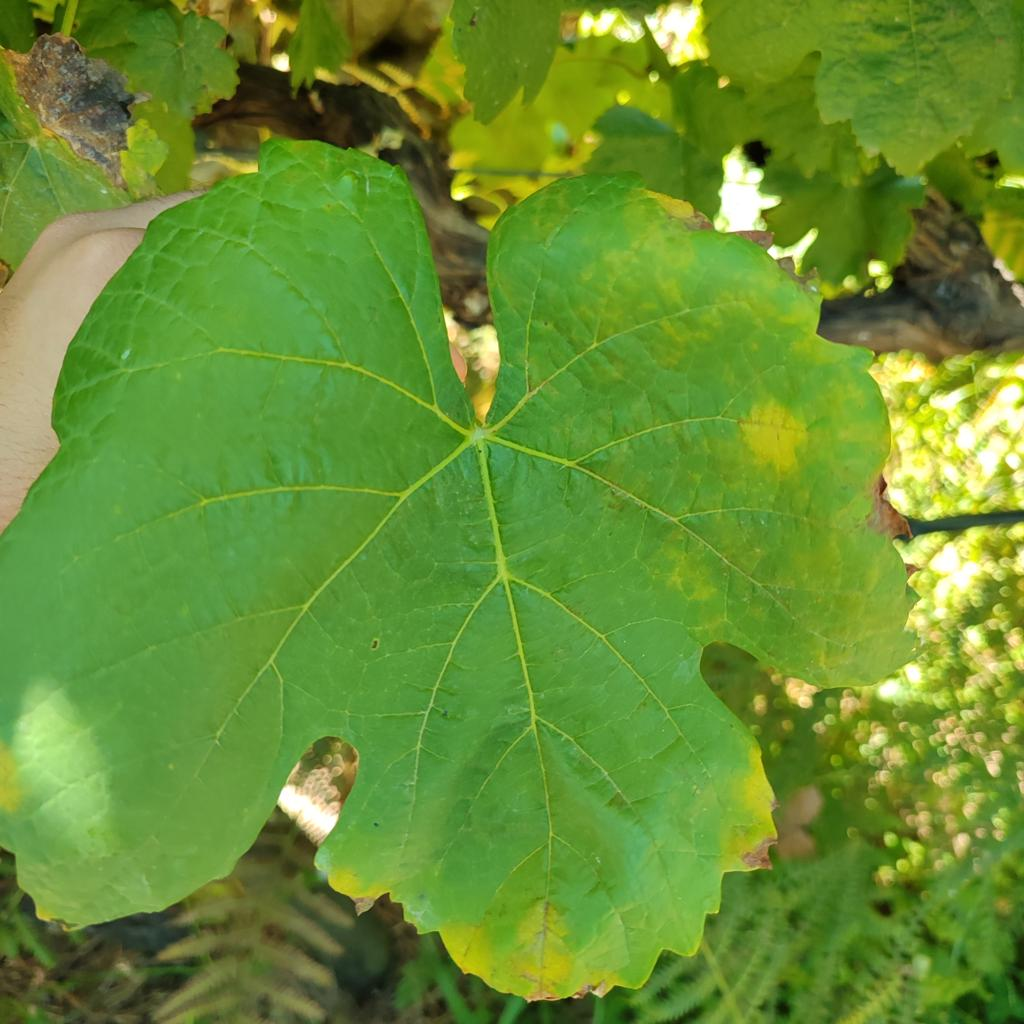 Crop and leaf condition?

grapevine, downy mildew
